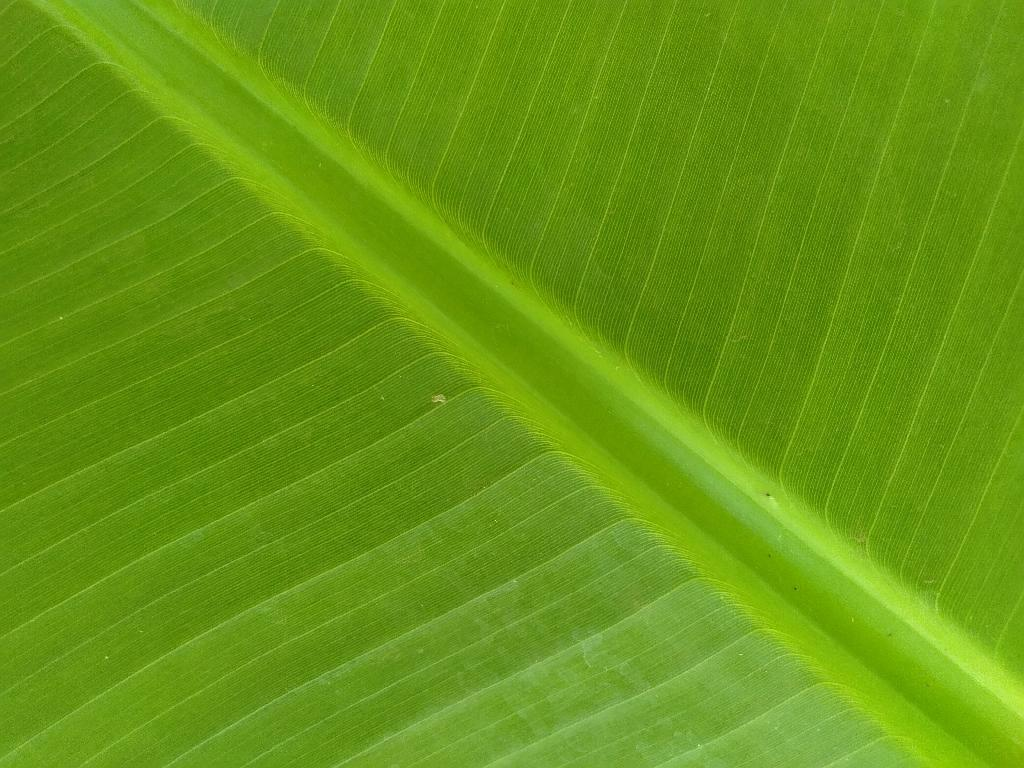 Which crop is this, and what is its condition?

banana, healthy
